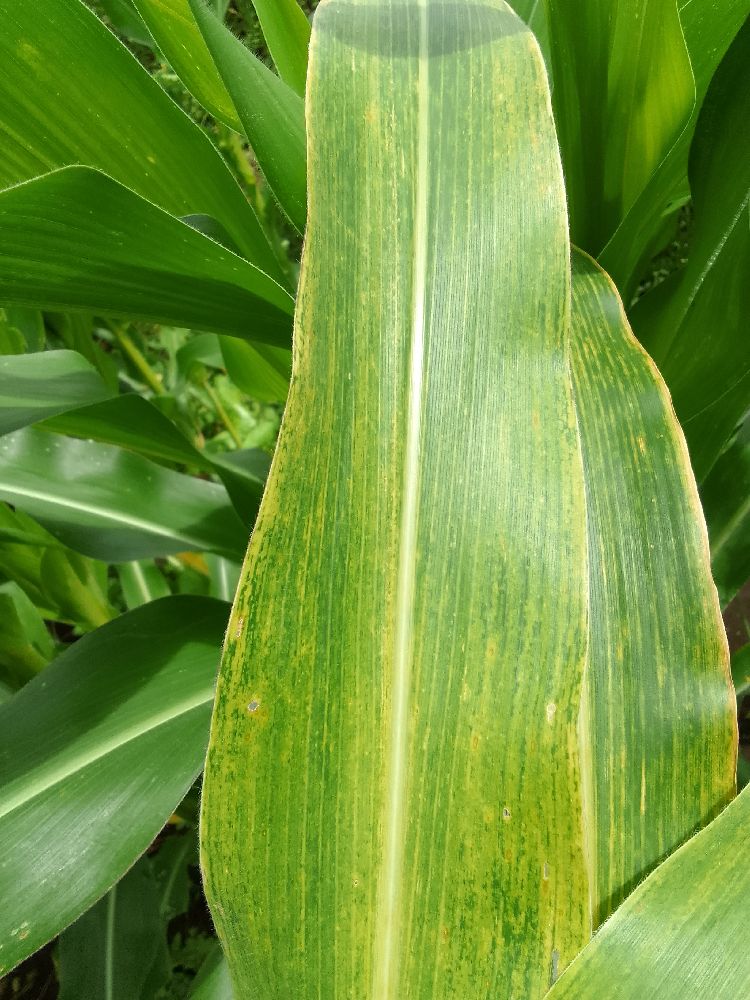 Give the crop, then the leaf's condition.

maize, maize lethal necrosis
